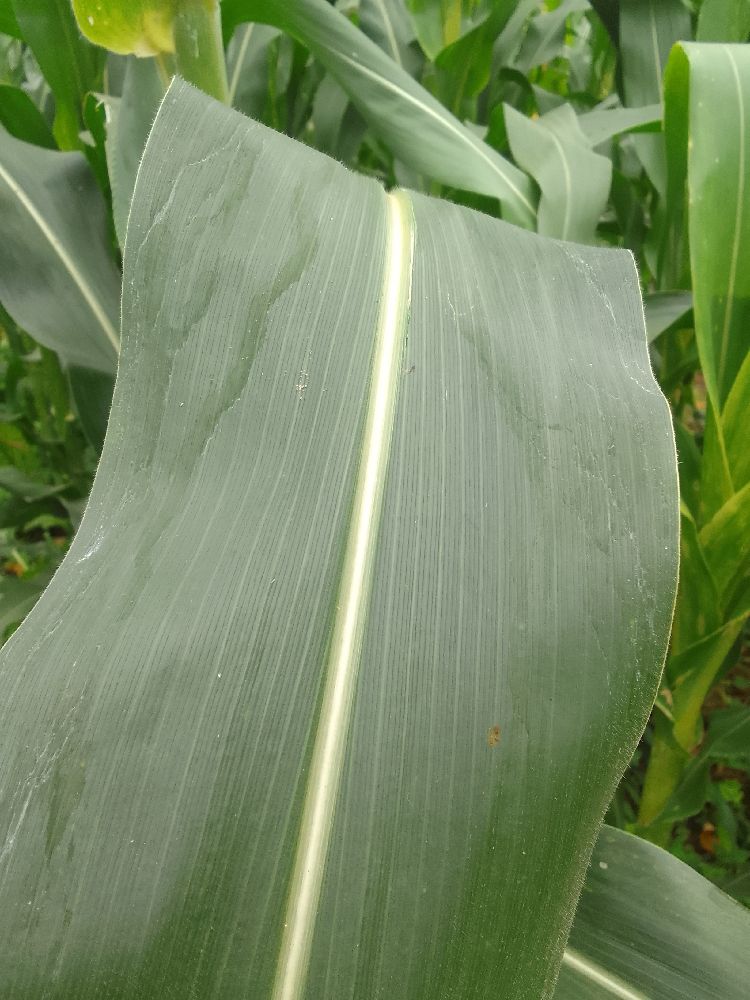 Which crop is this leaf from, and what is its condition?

maize, healthy
